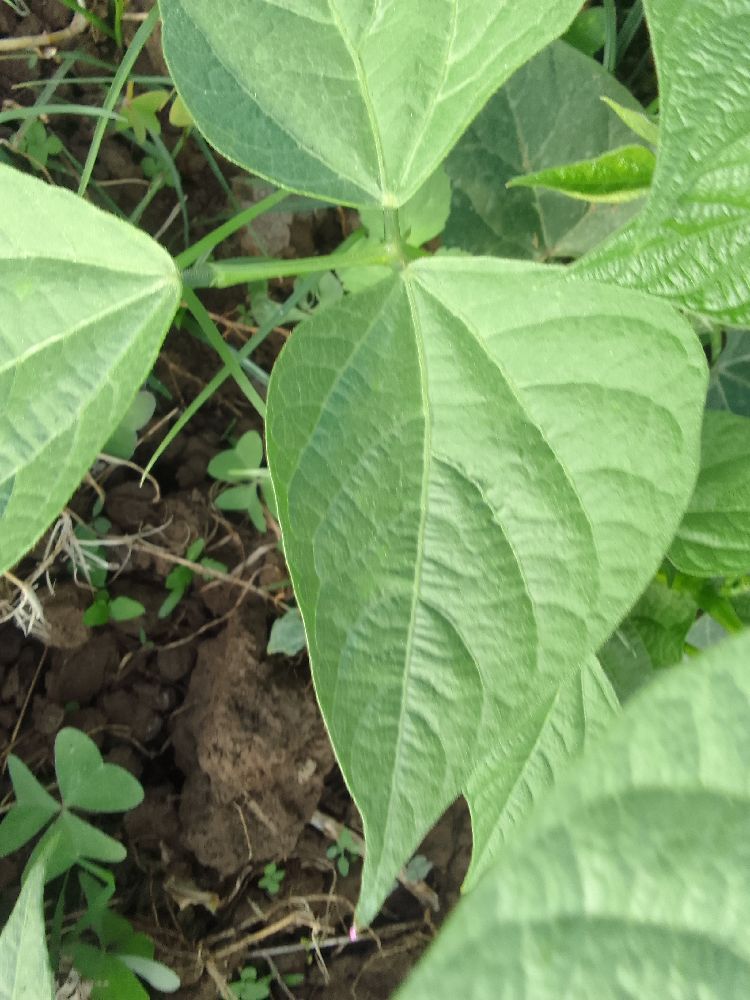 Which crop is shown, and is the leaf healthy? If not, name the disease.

common bean, healthy
